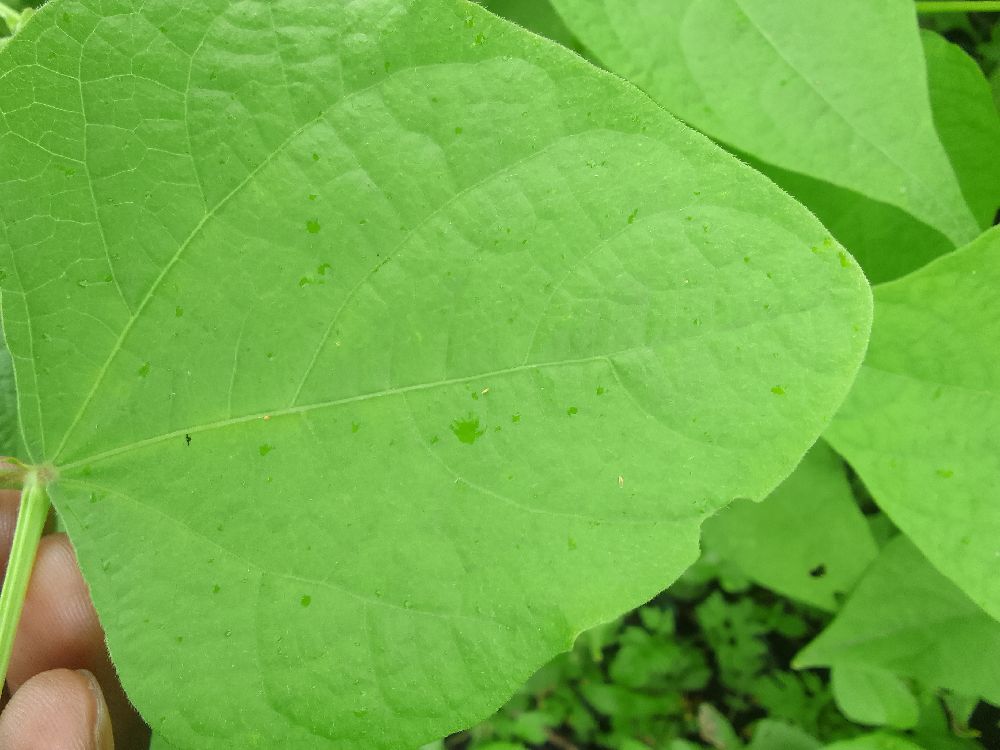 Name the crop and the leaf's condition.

common bean, healthy
